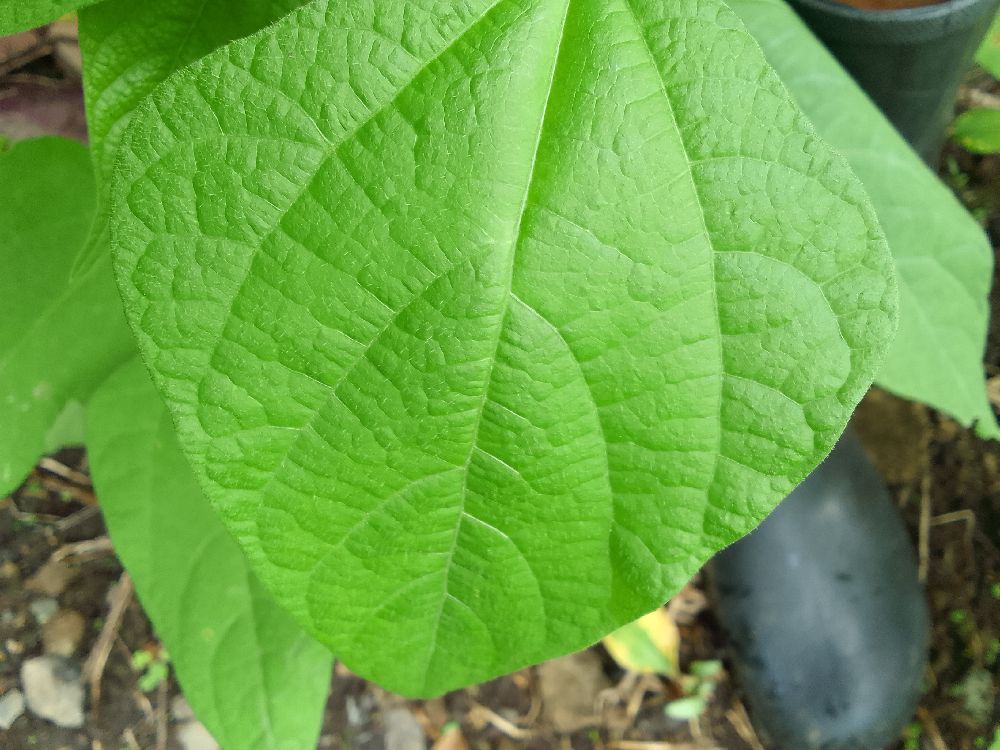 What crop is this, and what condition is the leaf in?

common bean, healthy
